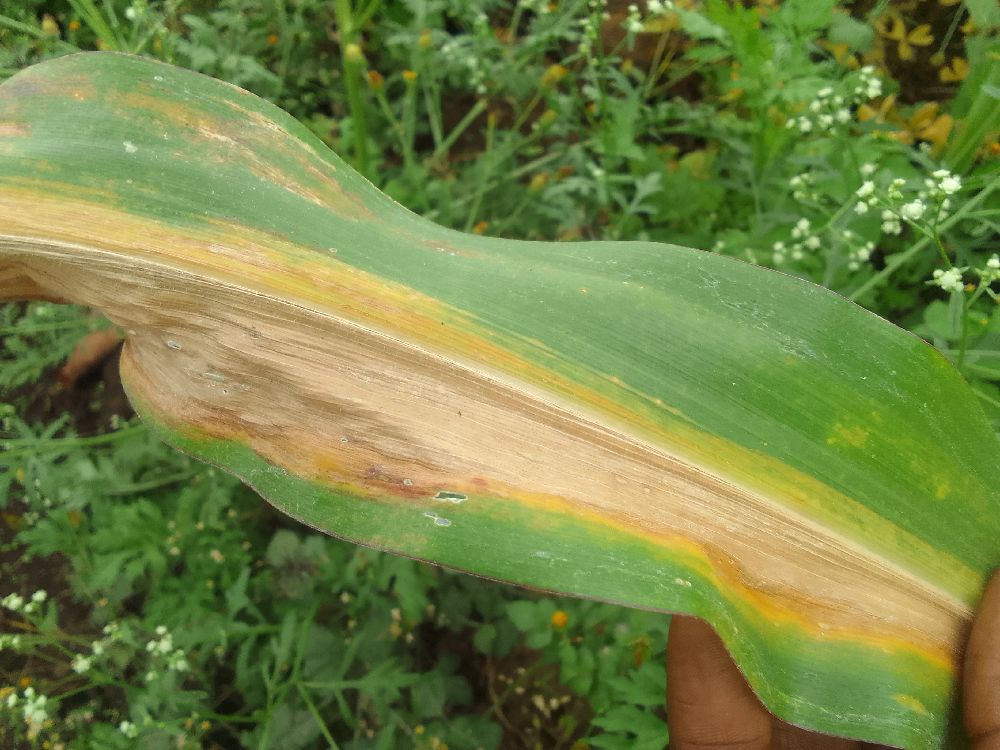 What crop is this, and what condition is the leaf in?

maize, maize lethal necrosis
